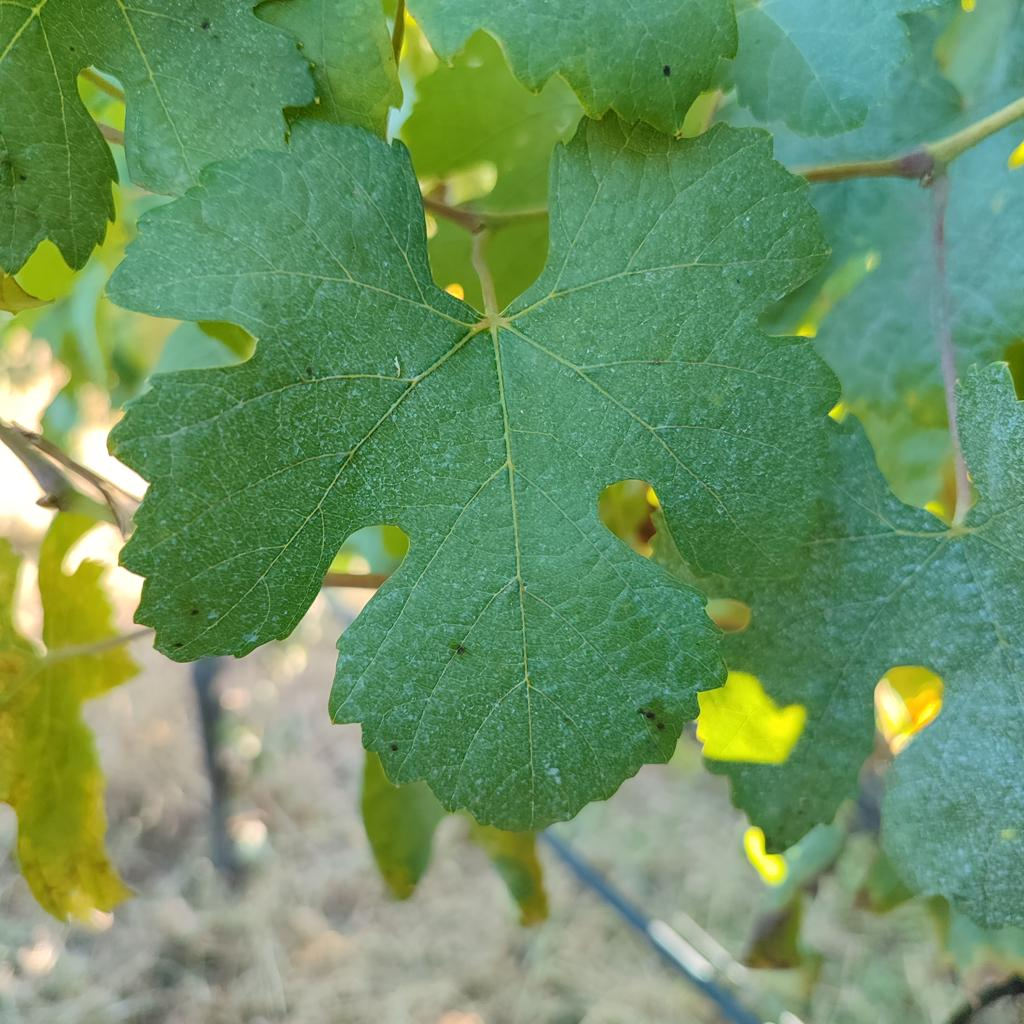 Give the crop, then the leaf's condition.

grapevine, healthy
